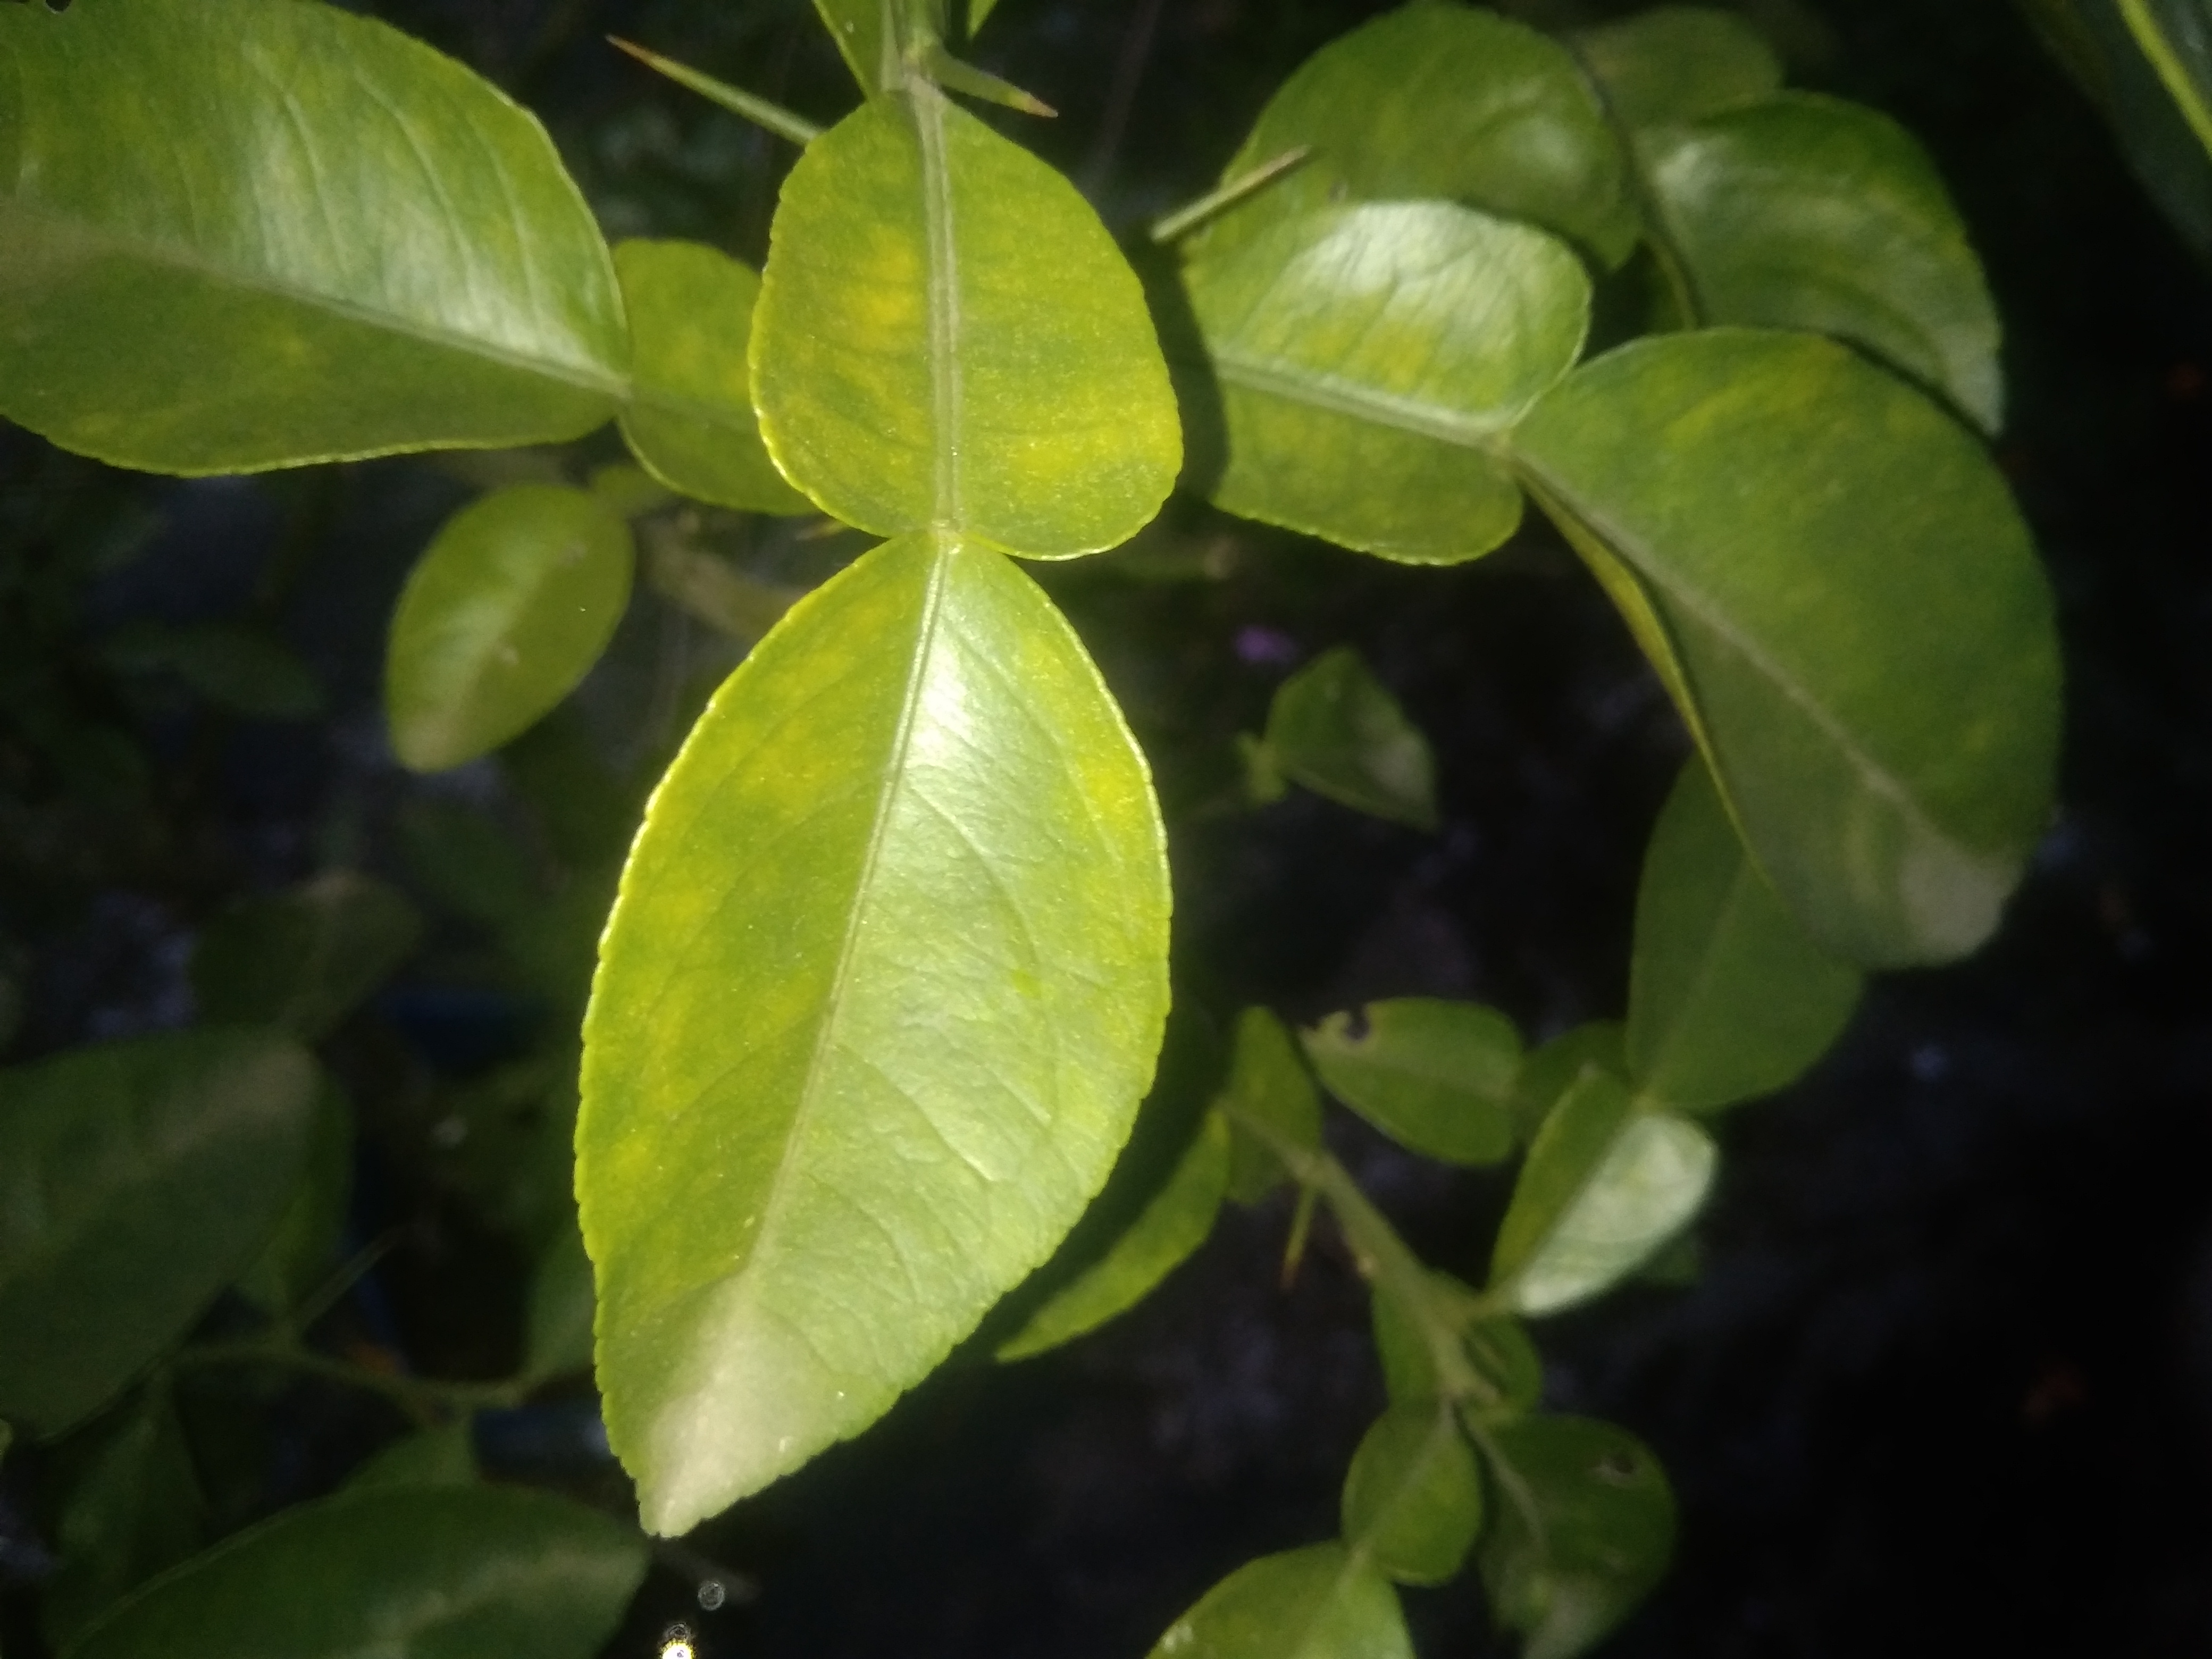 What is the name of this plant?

lemon
